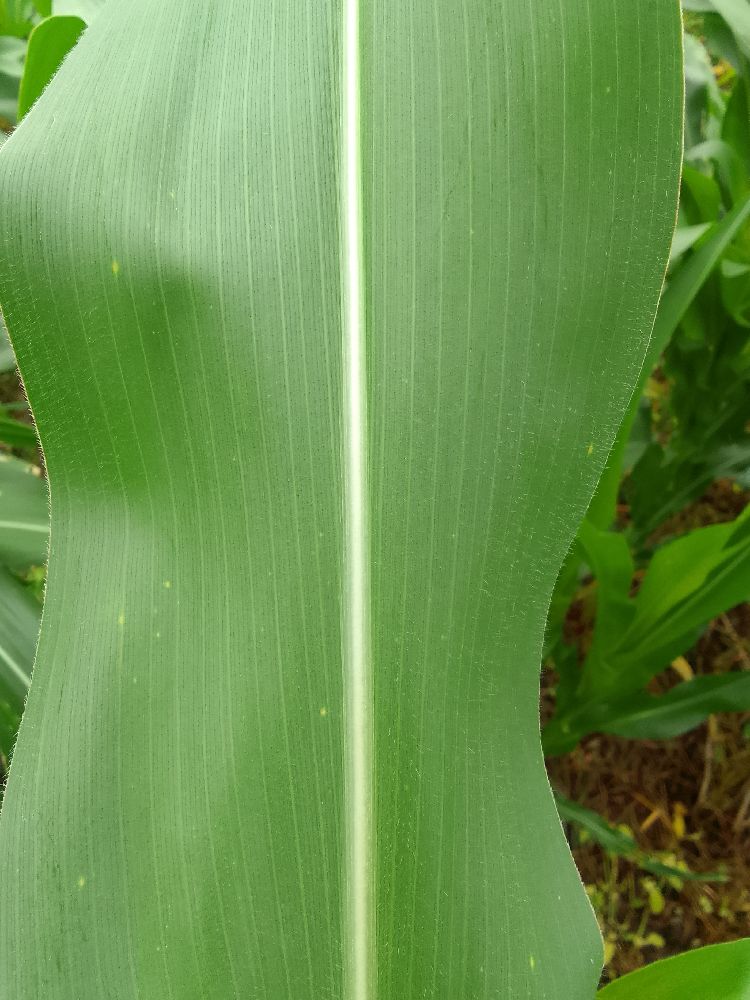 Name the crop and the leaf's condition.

maize, healthy
